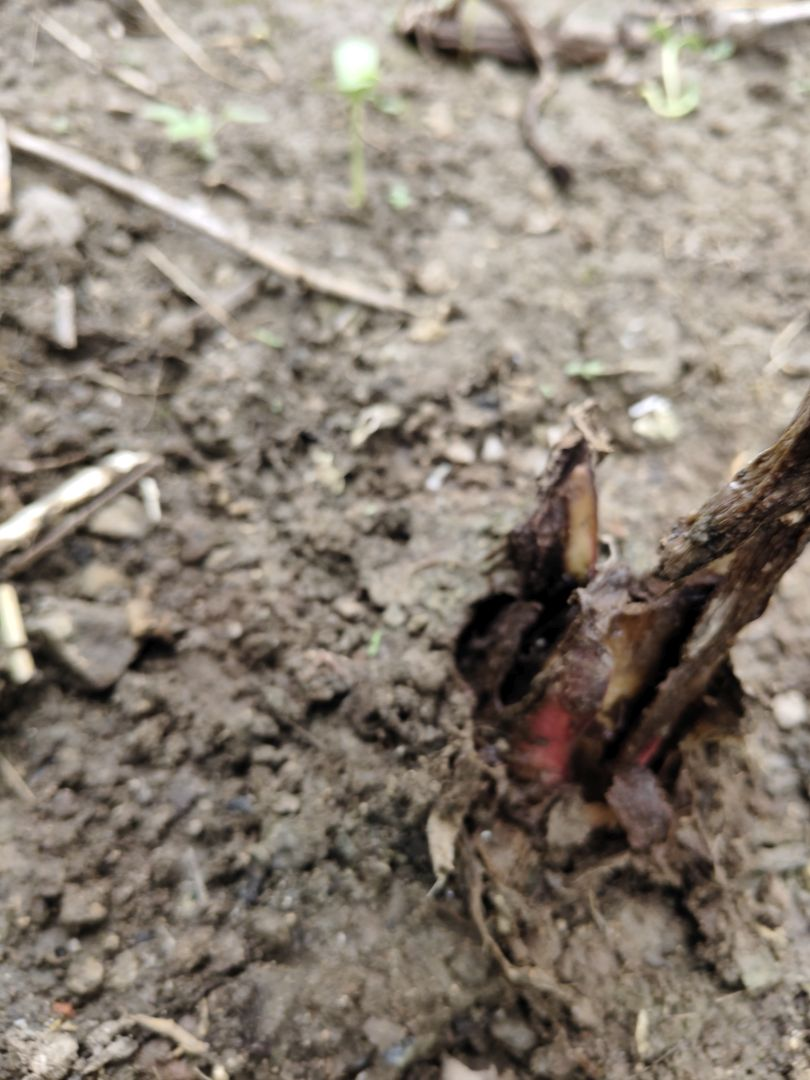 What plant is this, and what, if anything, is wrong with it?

taro, root rot
